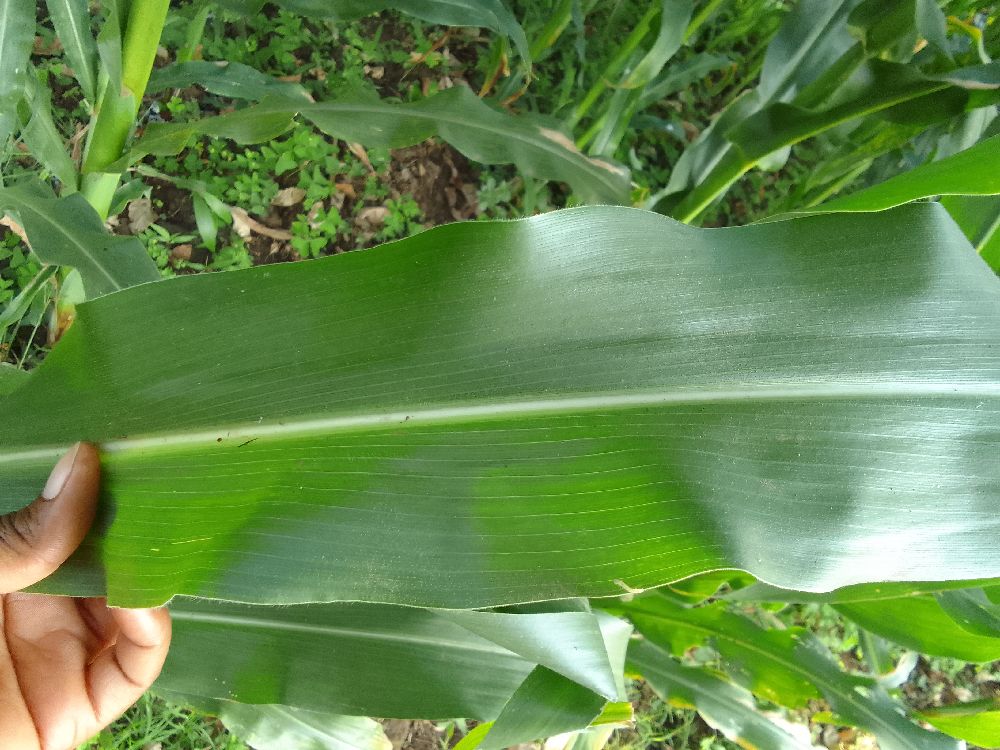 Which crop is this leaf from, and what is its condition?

maize, healthy
